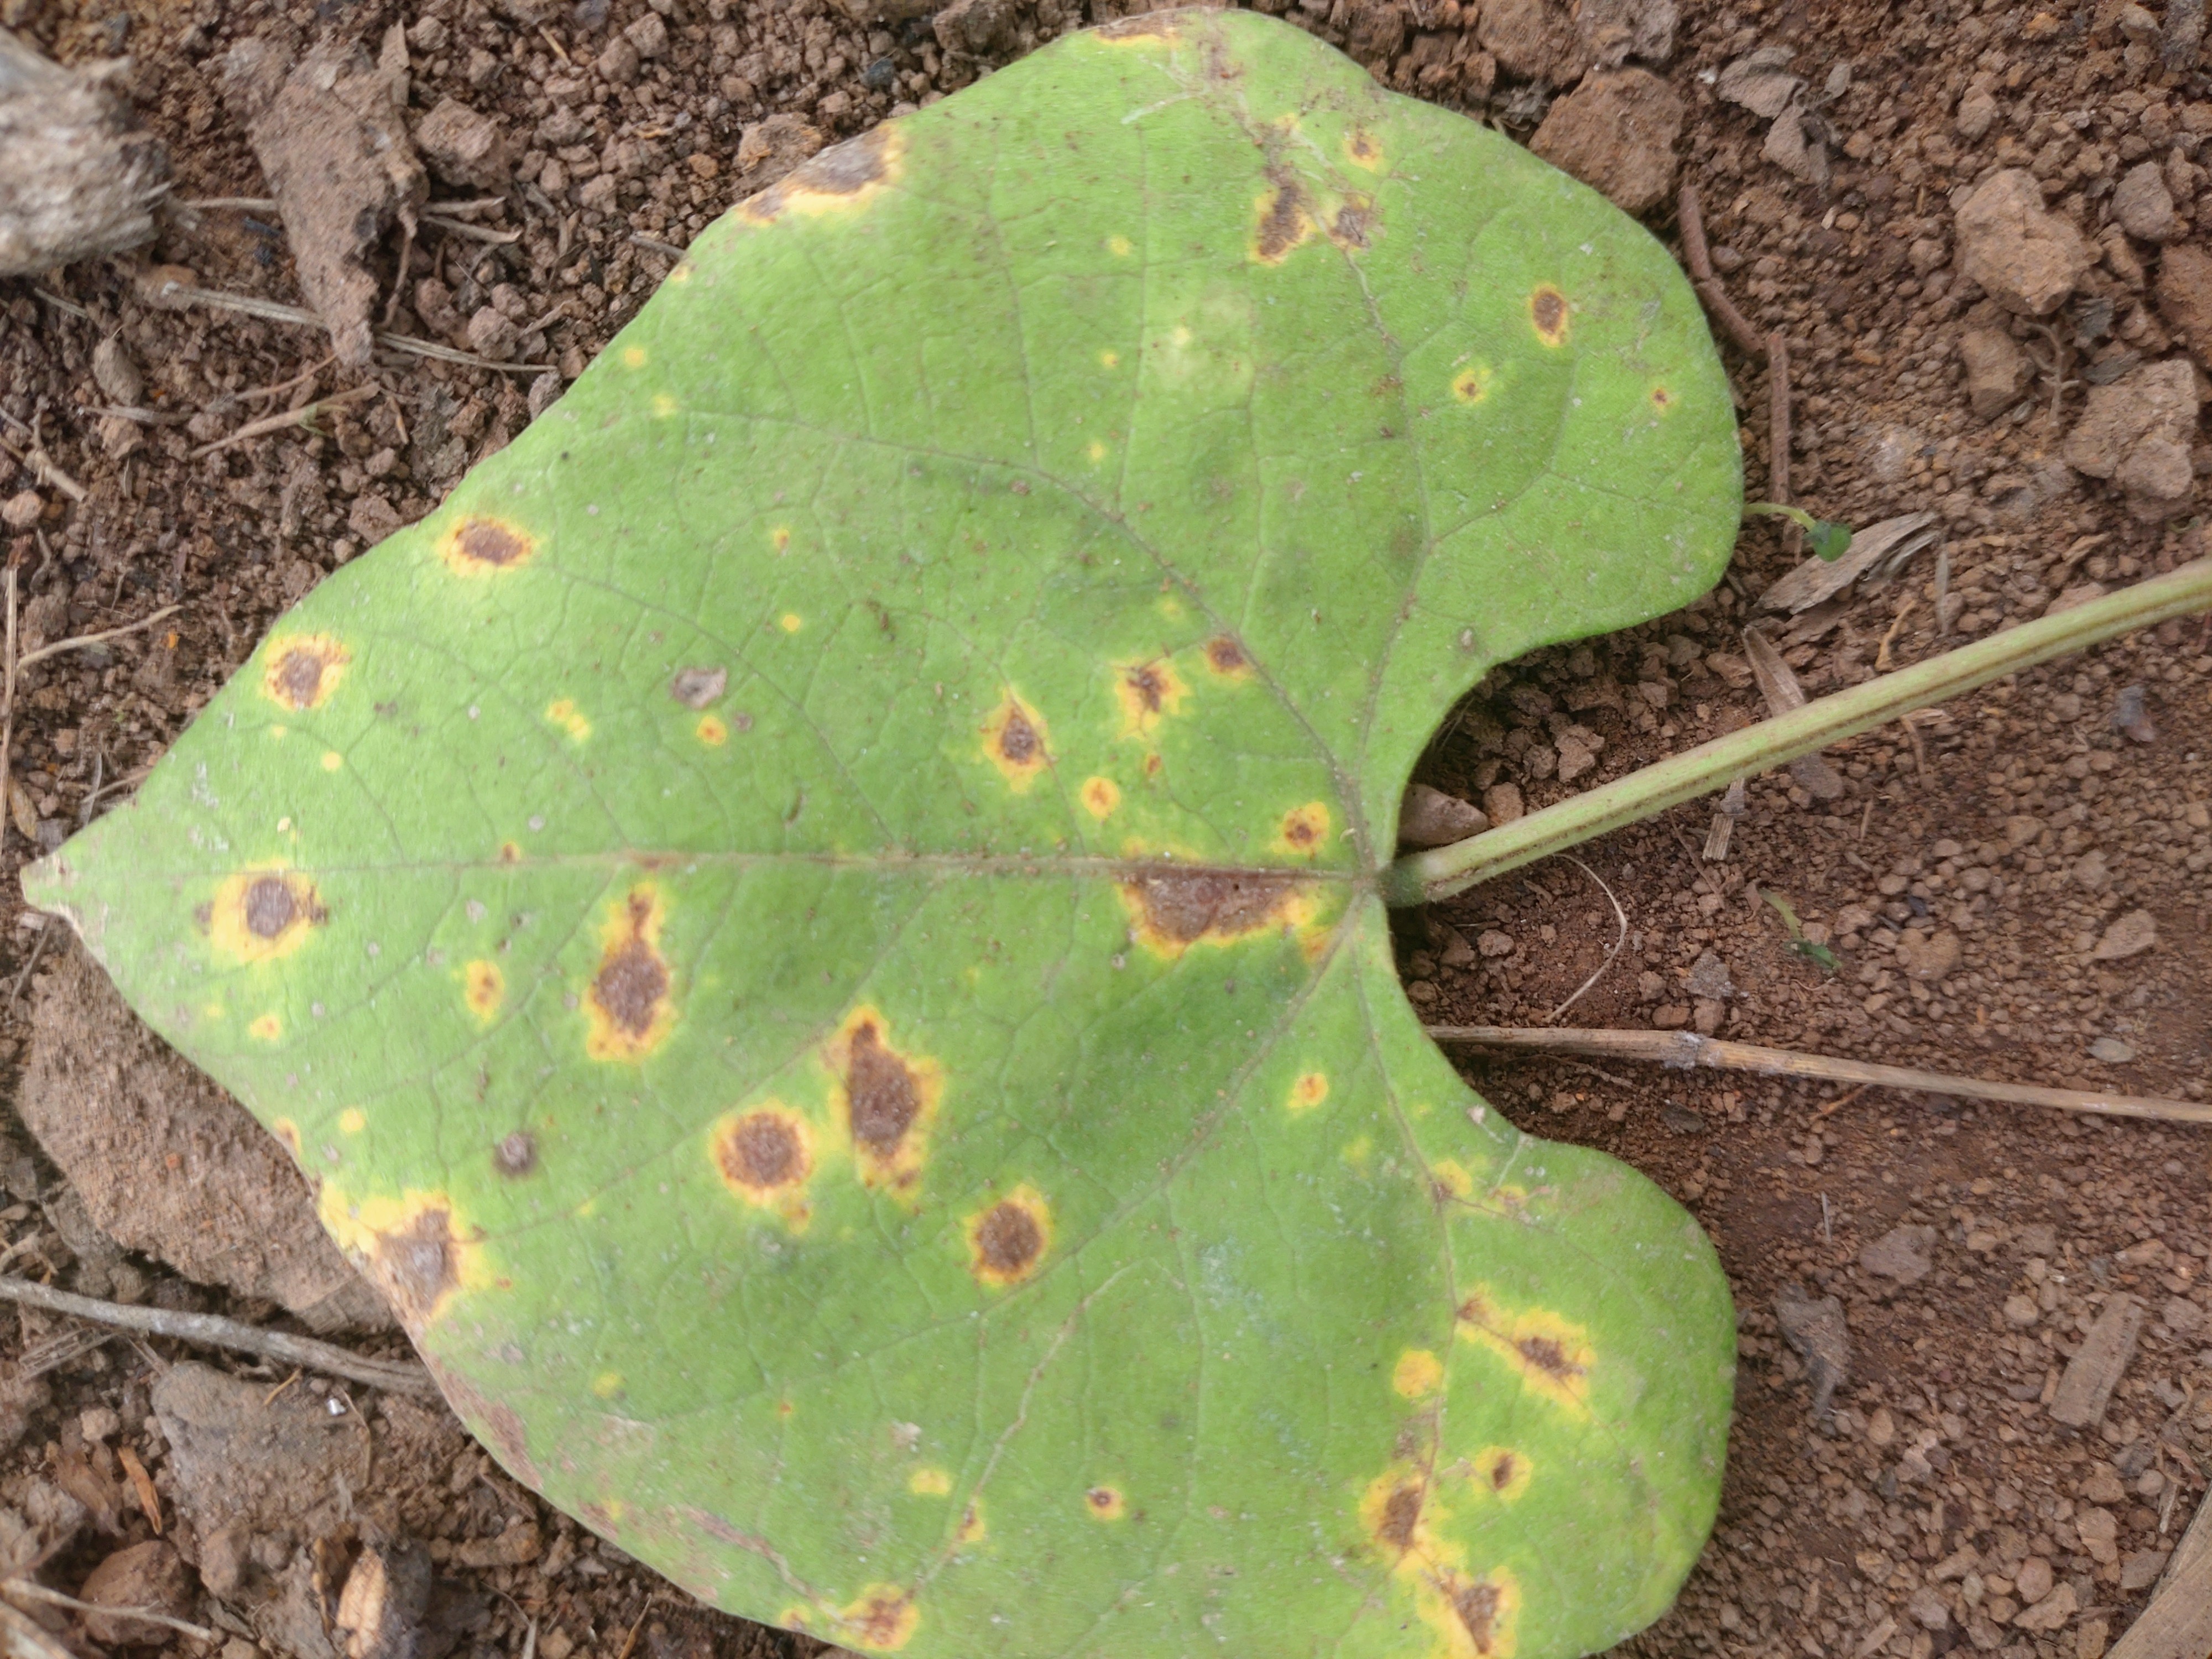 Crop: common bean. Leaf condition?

rust
